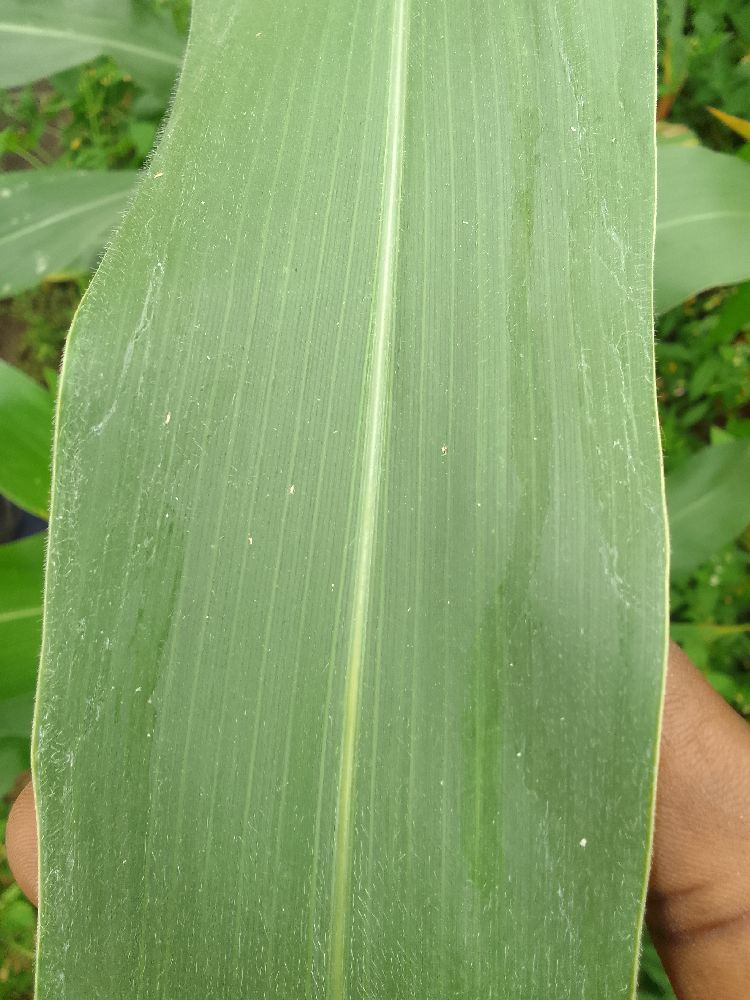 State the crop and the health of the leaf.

maize, healthy
